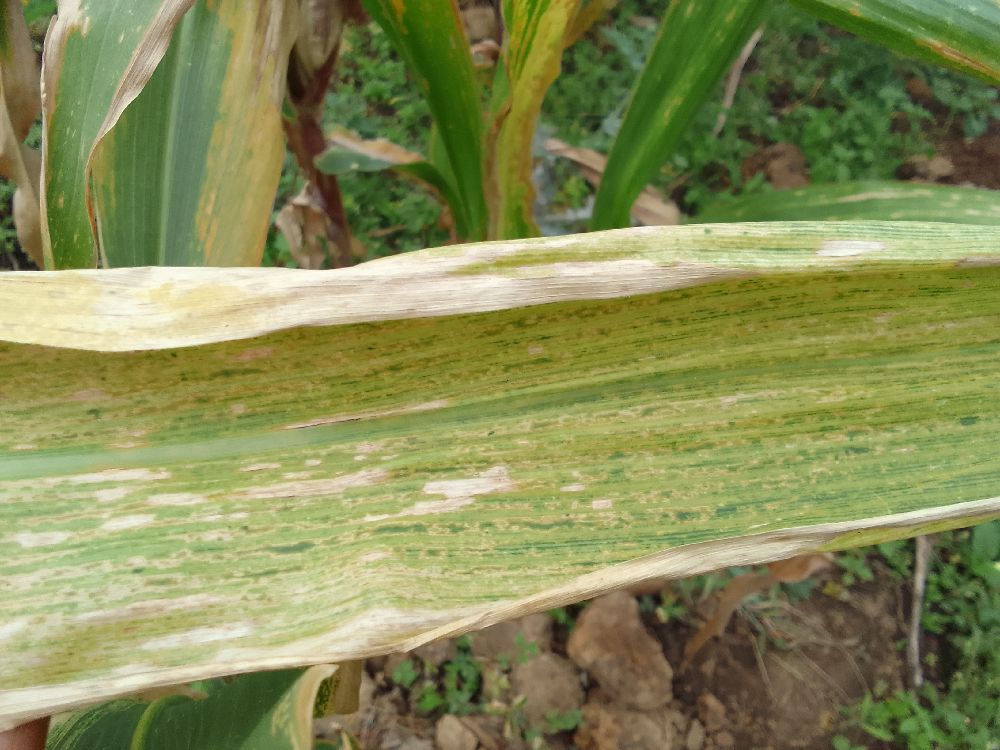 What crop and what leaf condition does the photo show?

maize, maize lethal necrosis
